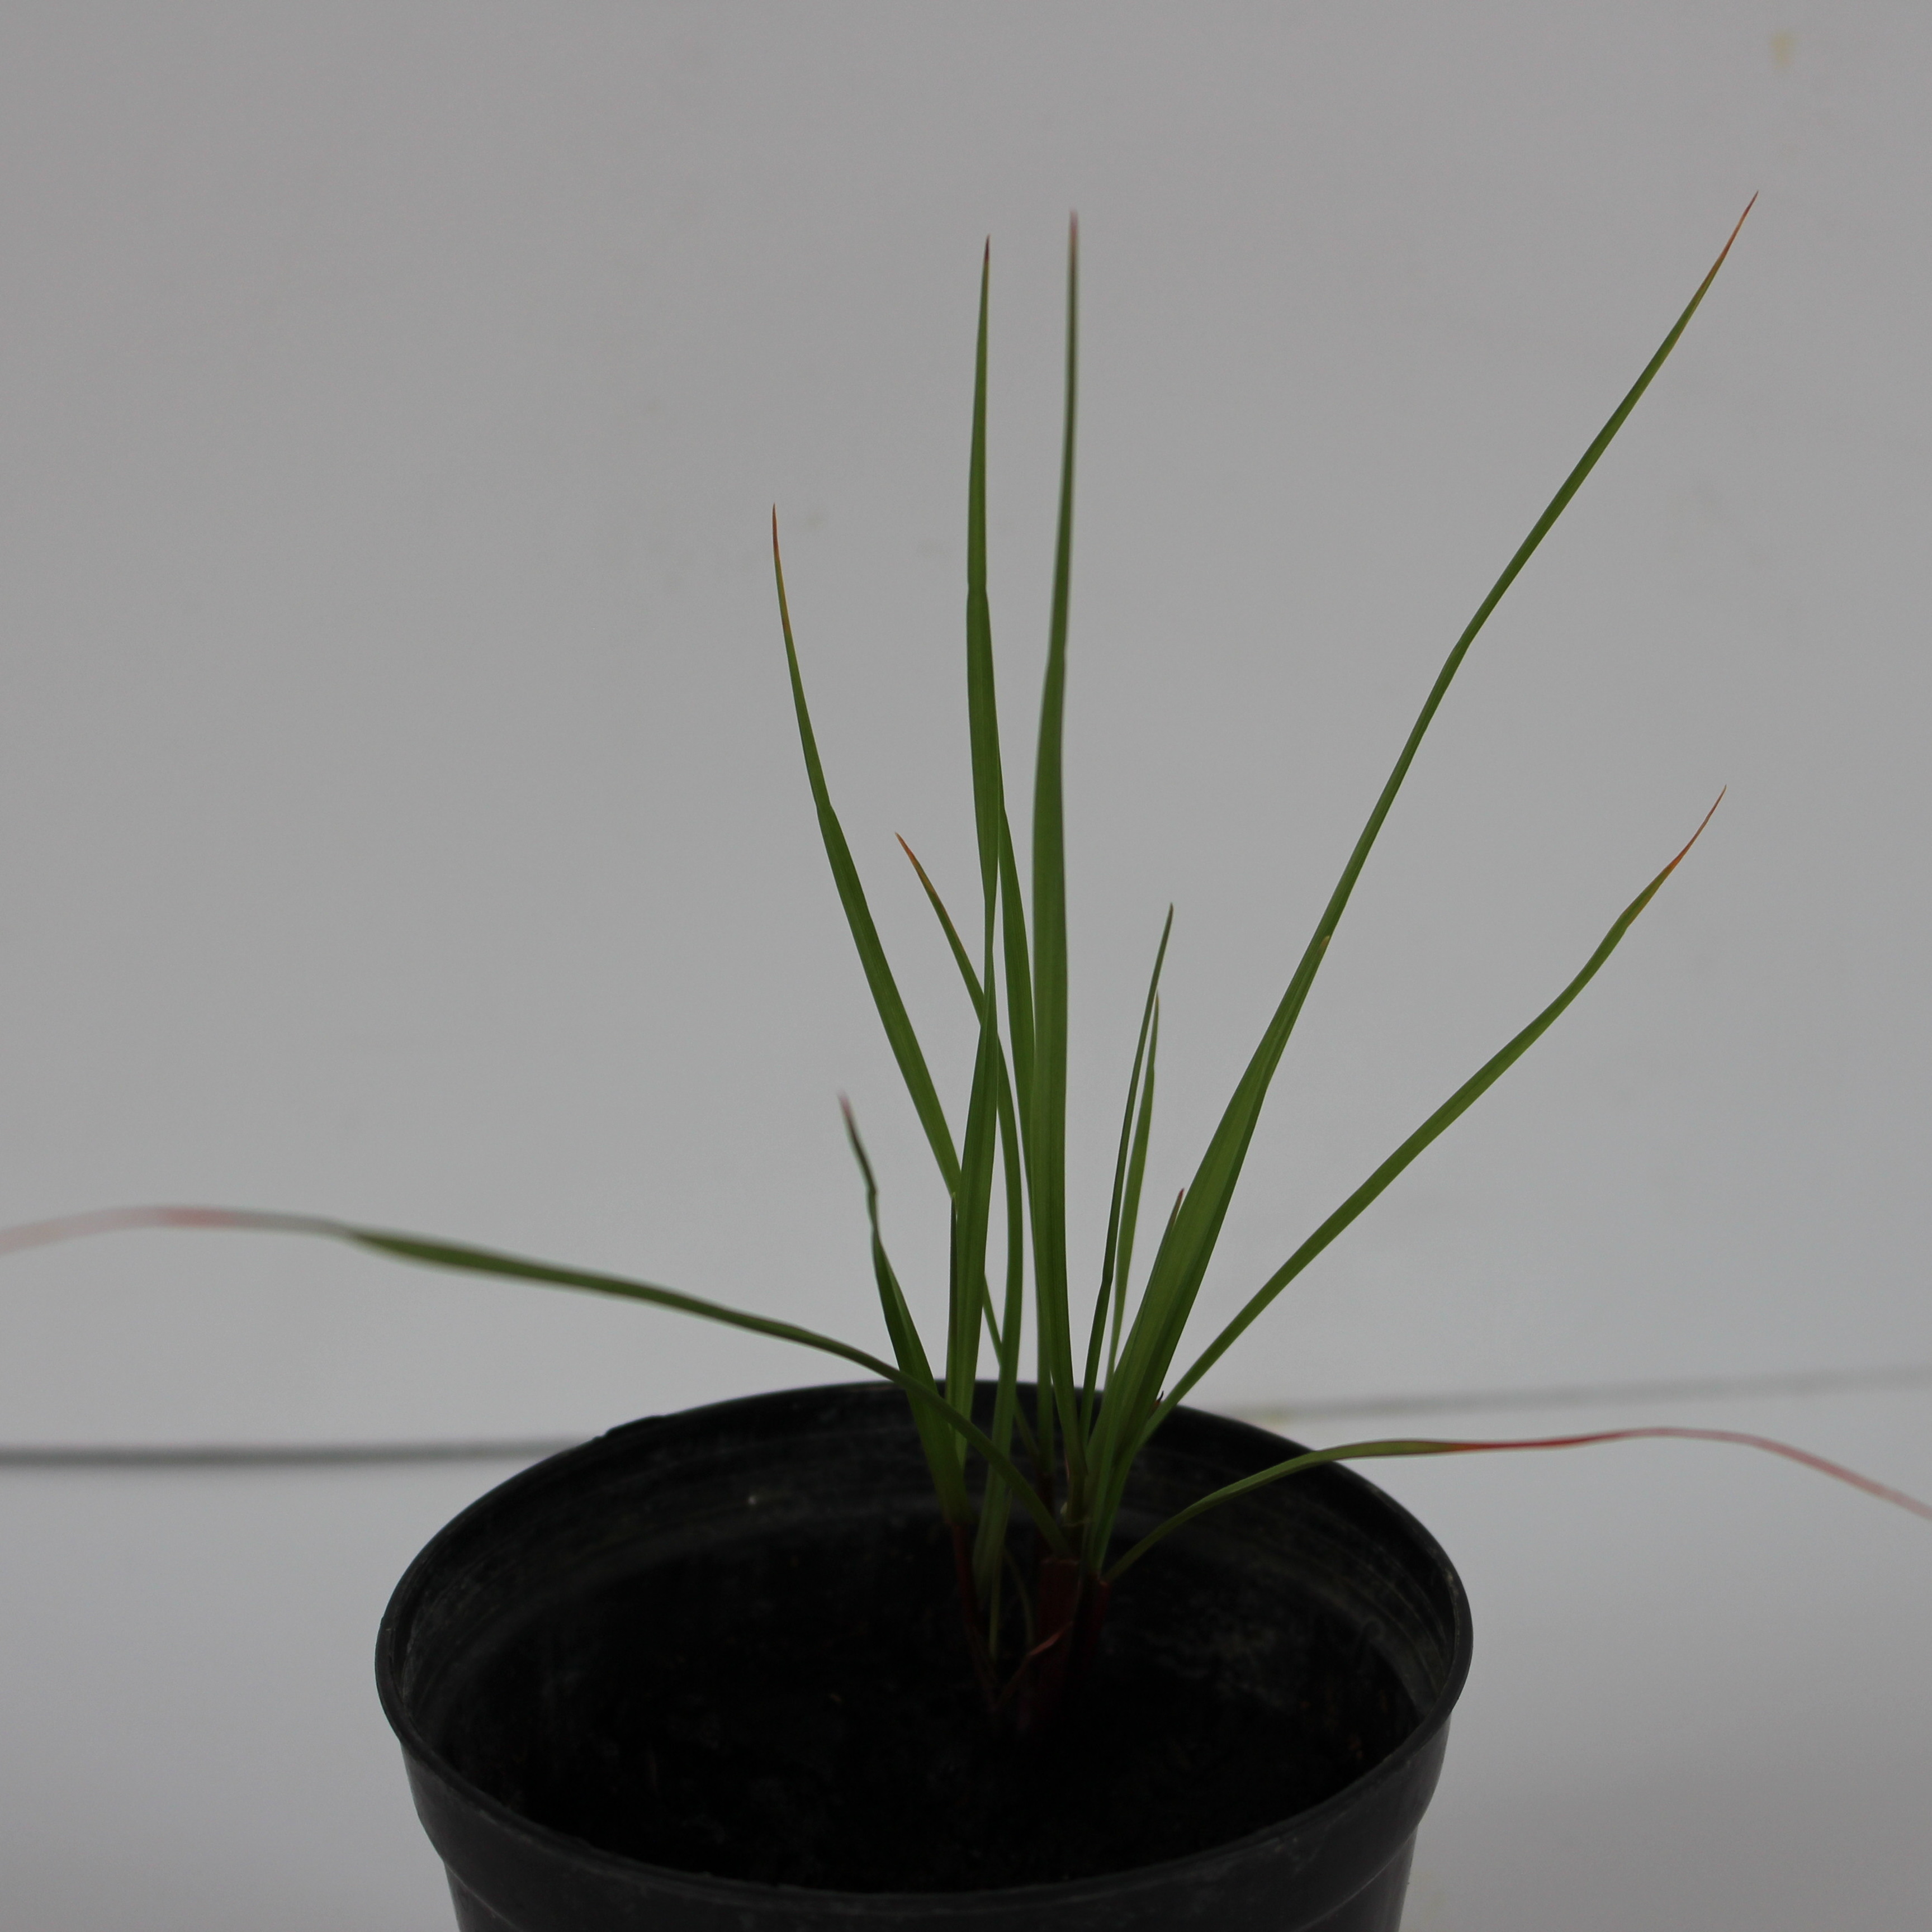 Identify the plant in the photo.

Lolium multiflorum
